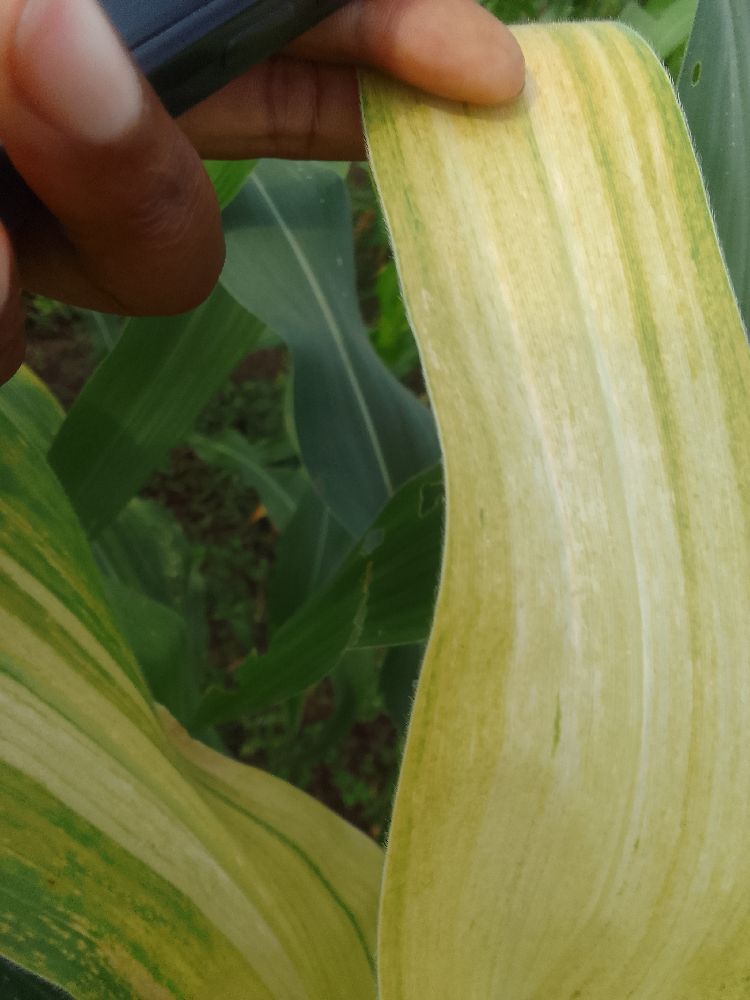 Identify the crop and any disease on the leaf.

maize, maize lethal necrosis
